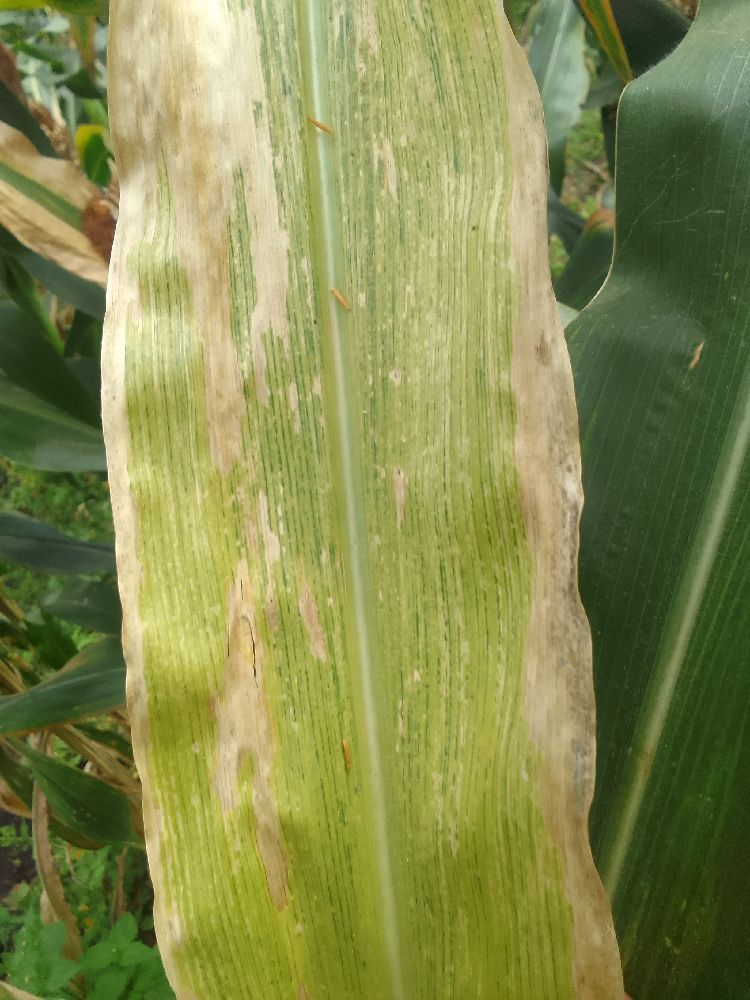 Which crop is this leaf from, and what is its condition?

maize, maize lethal necrosis
